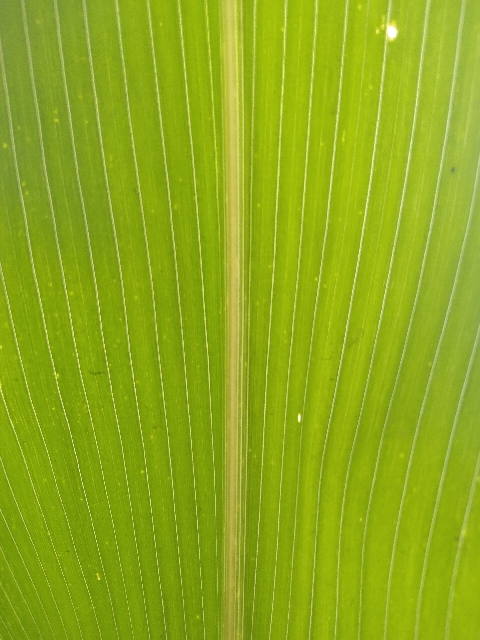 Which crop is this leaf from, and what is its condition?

maize, healthy
